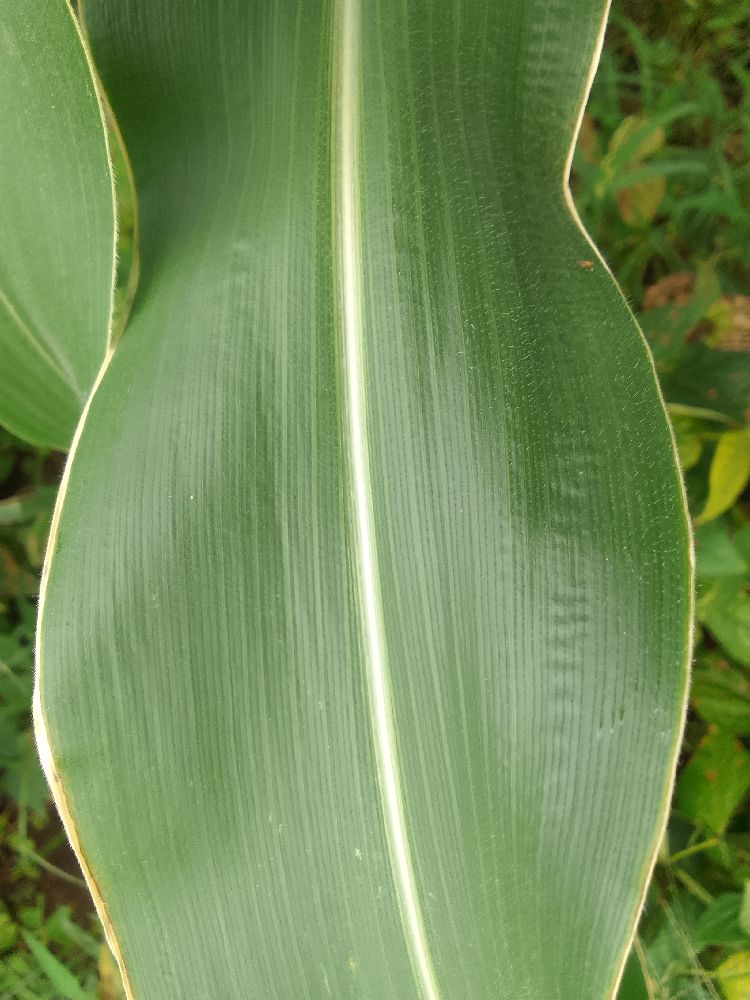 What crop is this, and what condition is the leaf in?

maize, healthy
